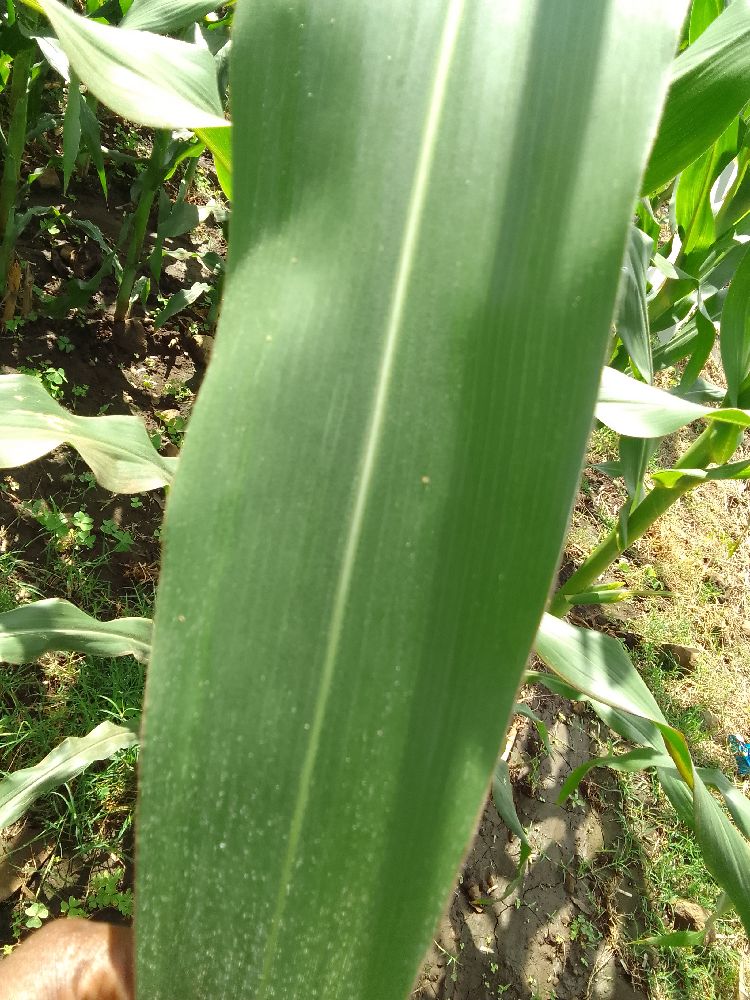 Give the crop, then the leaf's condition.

maize, healthy
